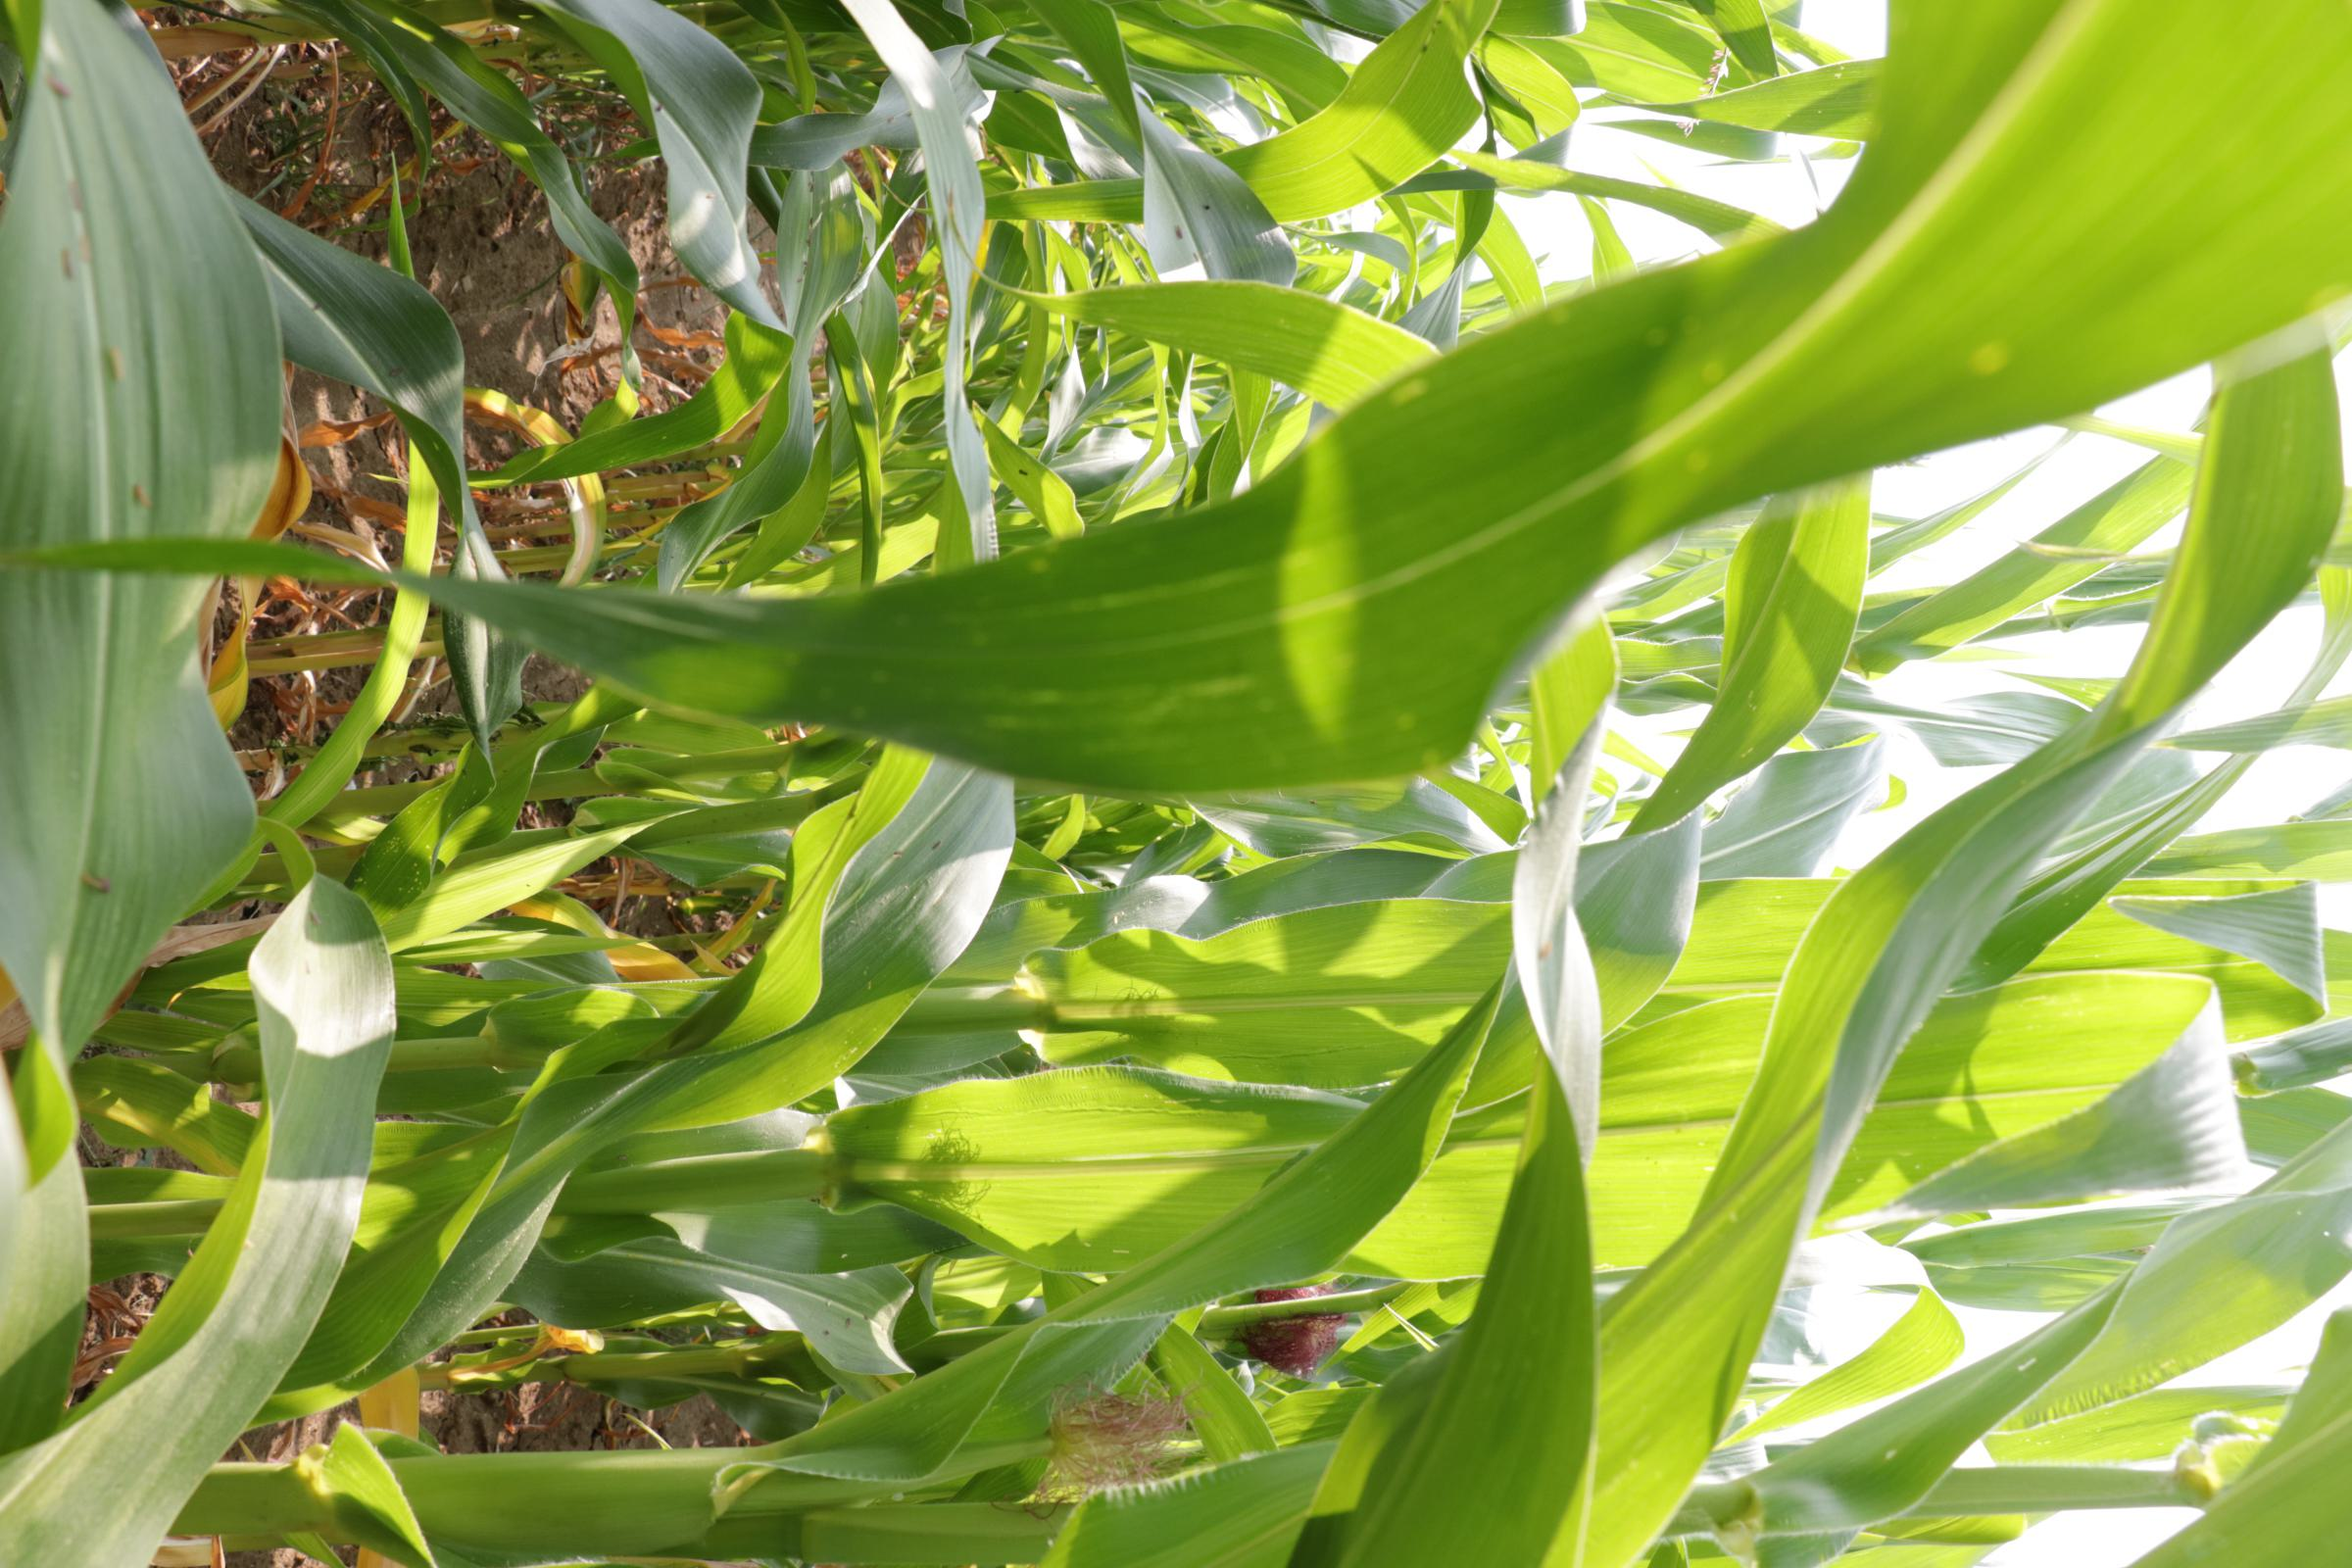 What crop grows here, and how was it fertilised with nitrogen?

maize, reduced nitrogen fertilisation
